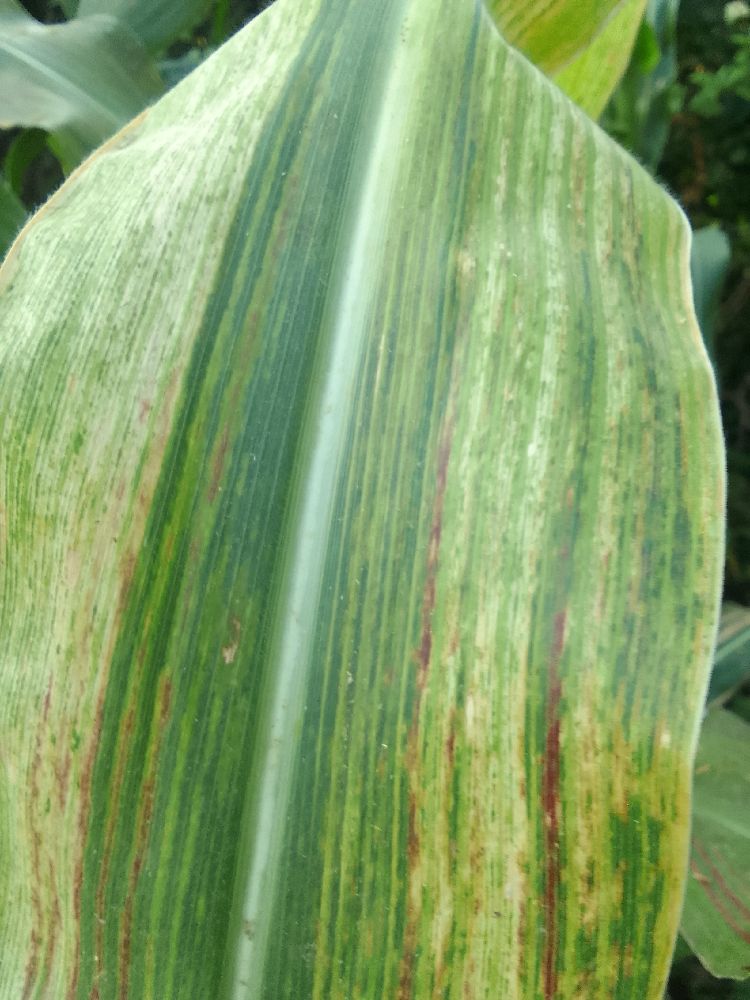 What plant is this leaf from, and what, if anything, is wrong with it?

maize, maize lethal necrosis
